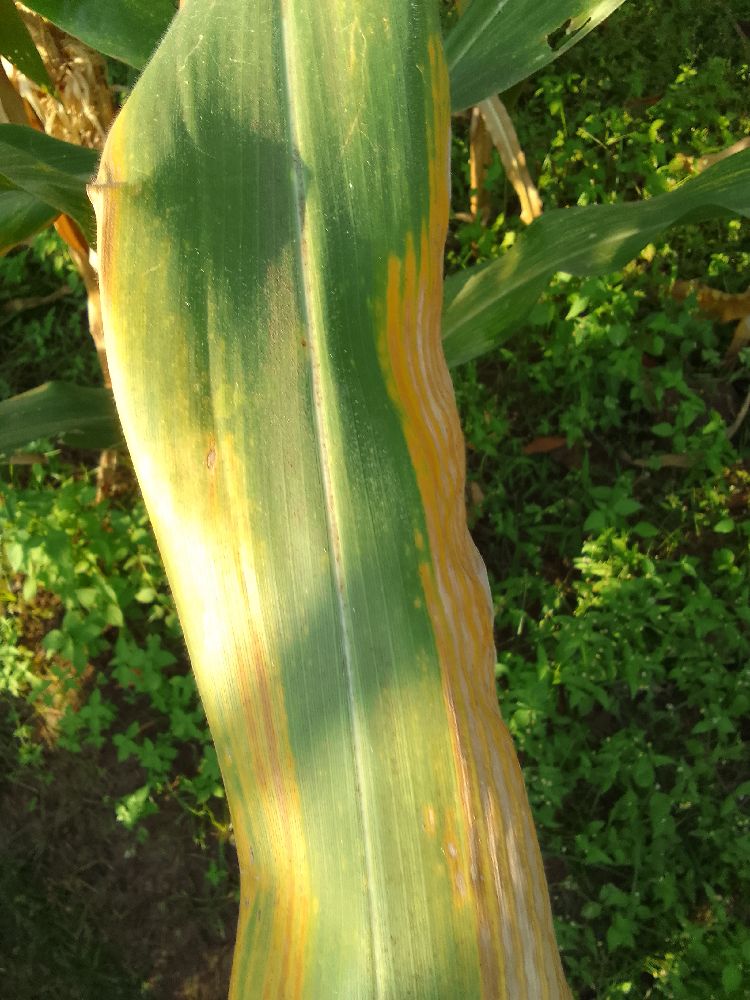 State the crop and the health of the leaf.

maize, maize lethal necrosis
